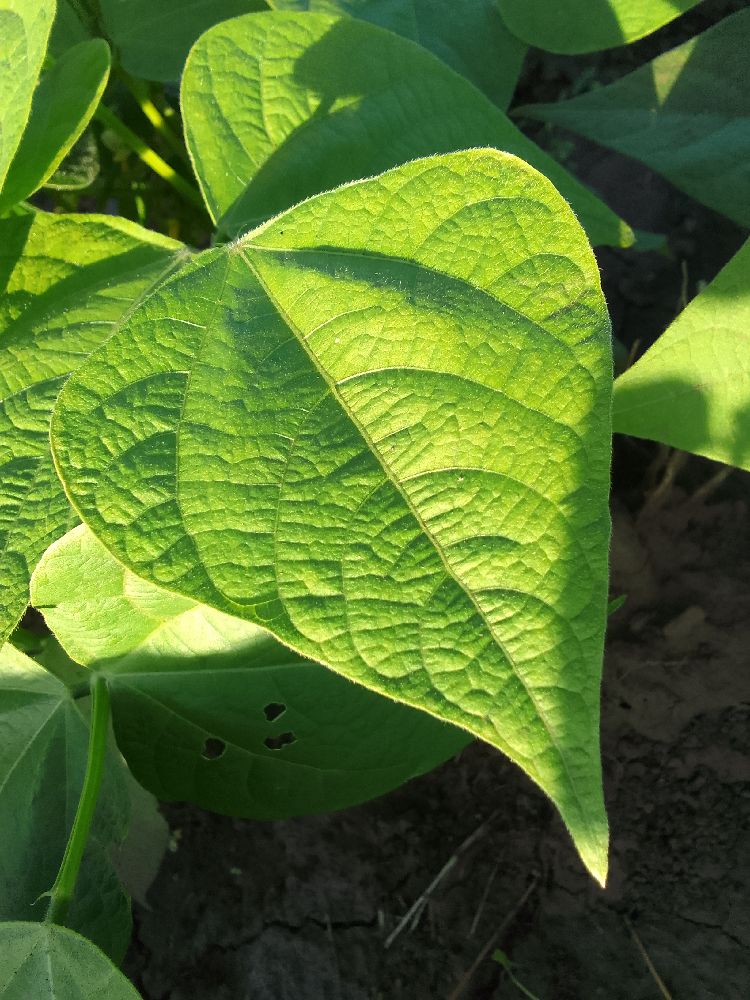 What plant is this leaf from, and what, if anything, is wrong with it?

common bean, healthy
